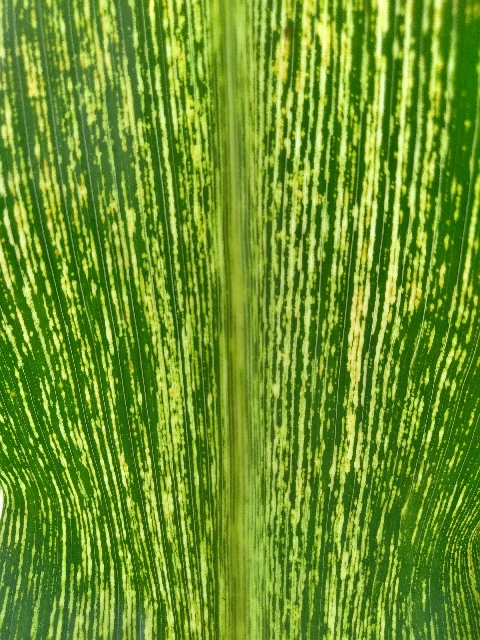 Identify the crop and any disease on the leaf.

maize, maize streak virus
